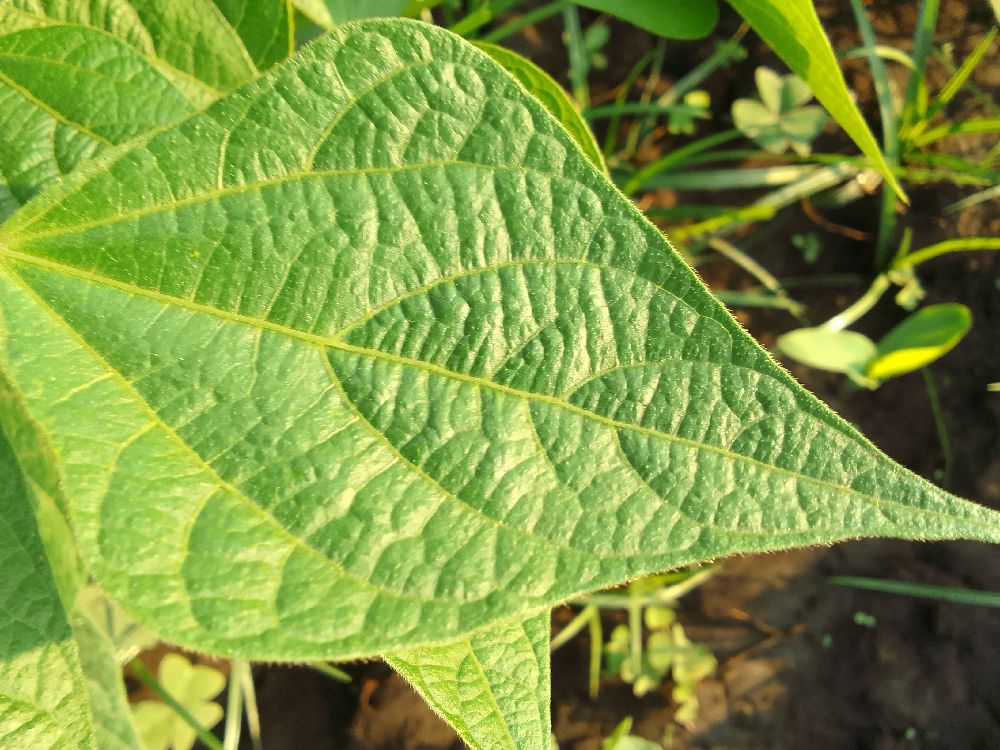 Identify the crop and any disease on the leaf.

common bean, healthy
